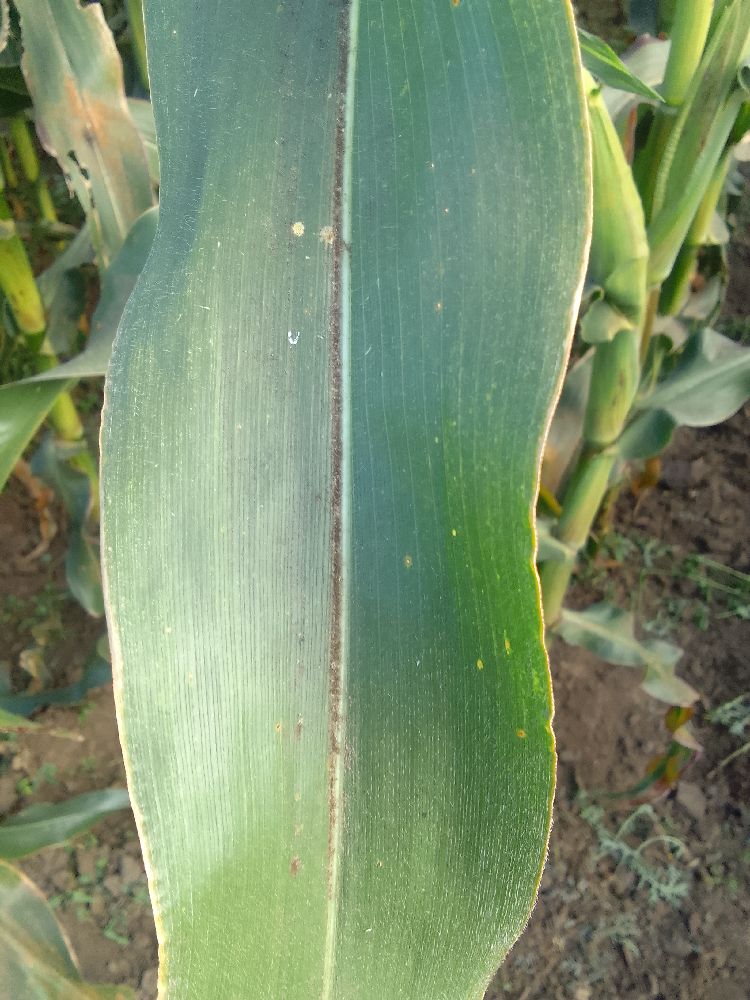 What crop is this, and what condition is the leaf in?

maize, healthy
